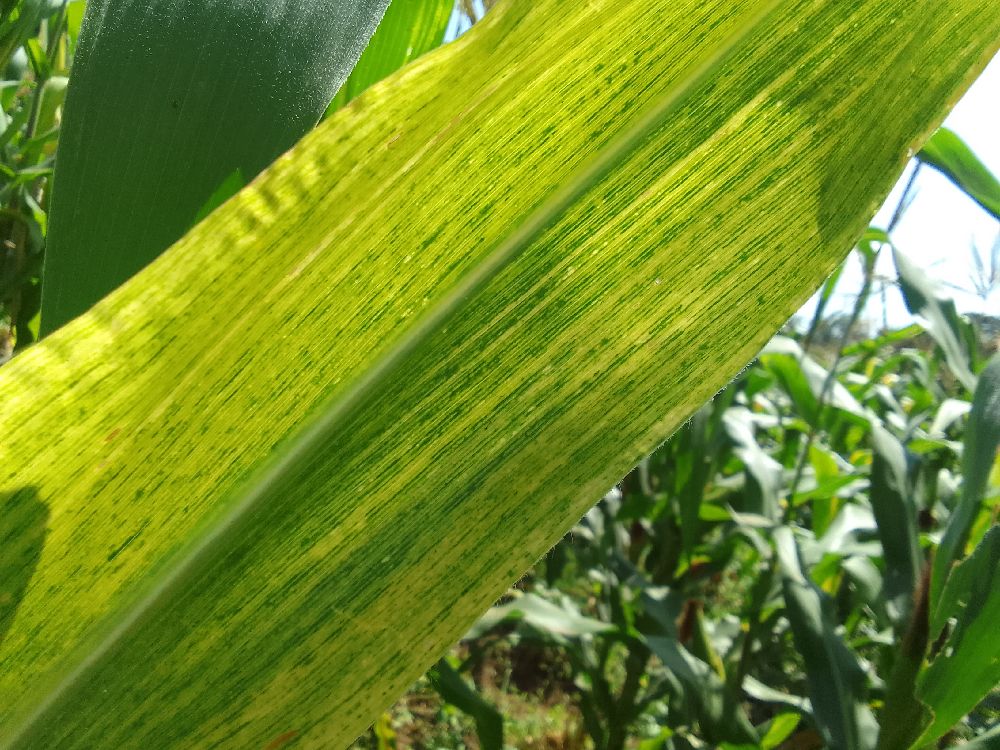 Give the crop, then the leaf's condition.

maize, maize lethal necrosis
